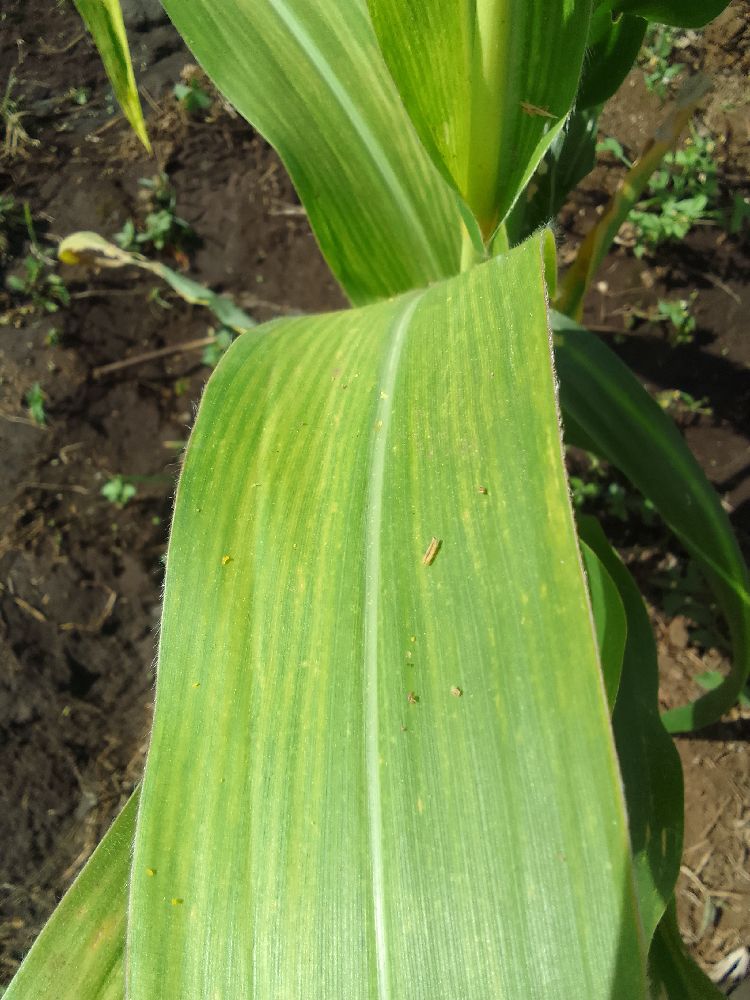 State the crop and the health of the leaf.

maize, maize lethal necrosis
